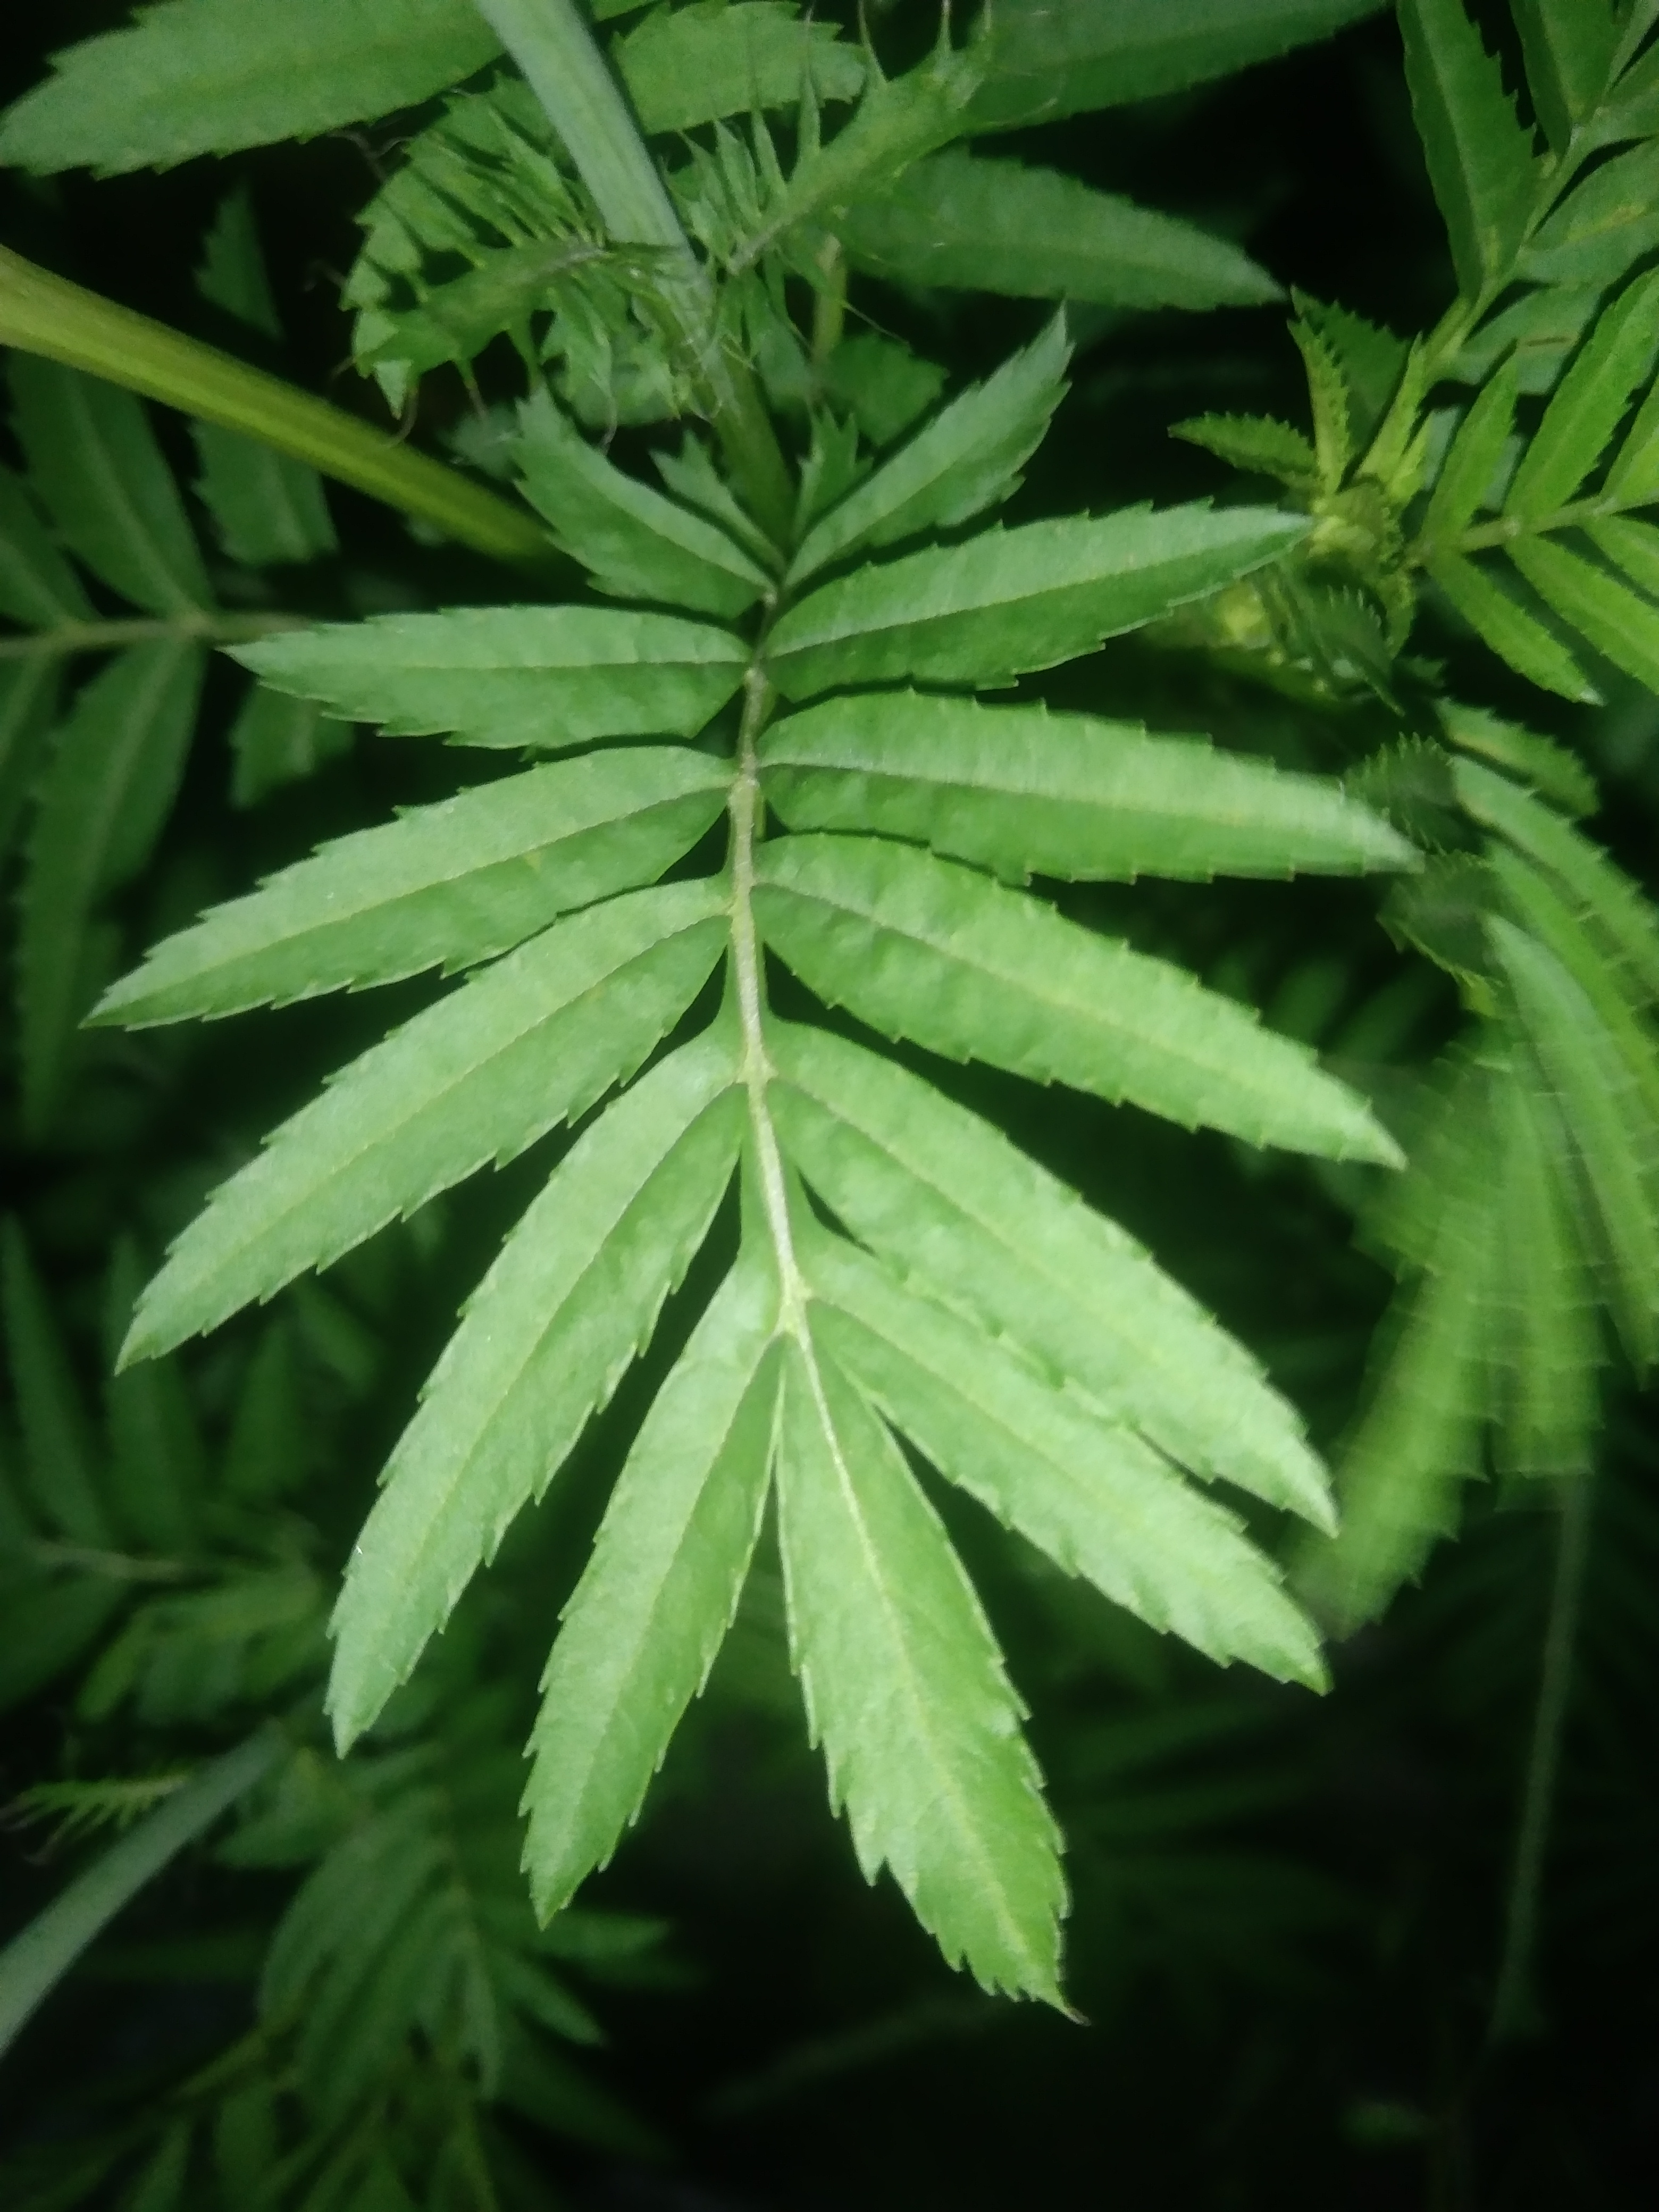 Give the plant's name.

marigold
